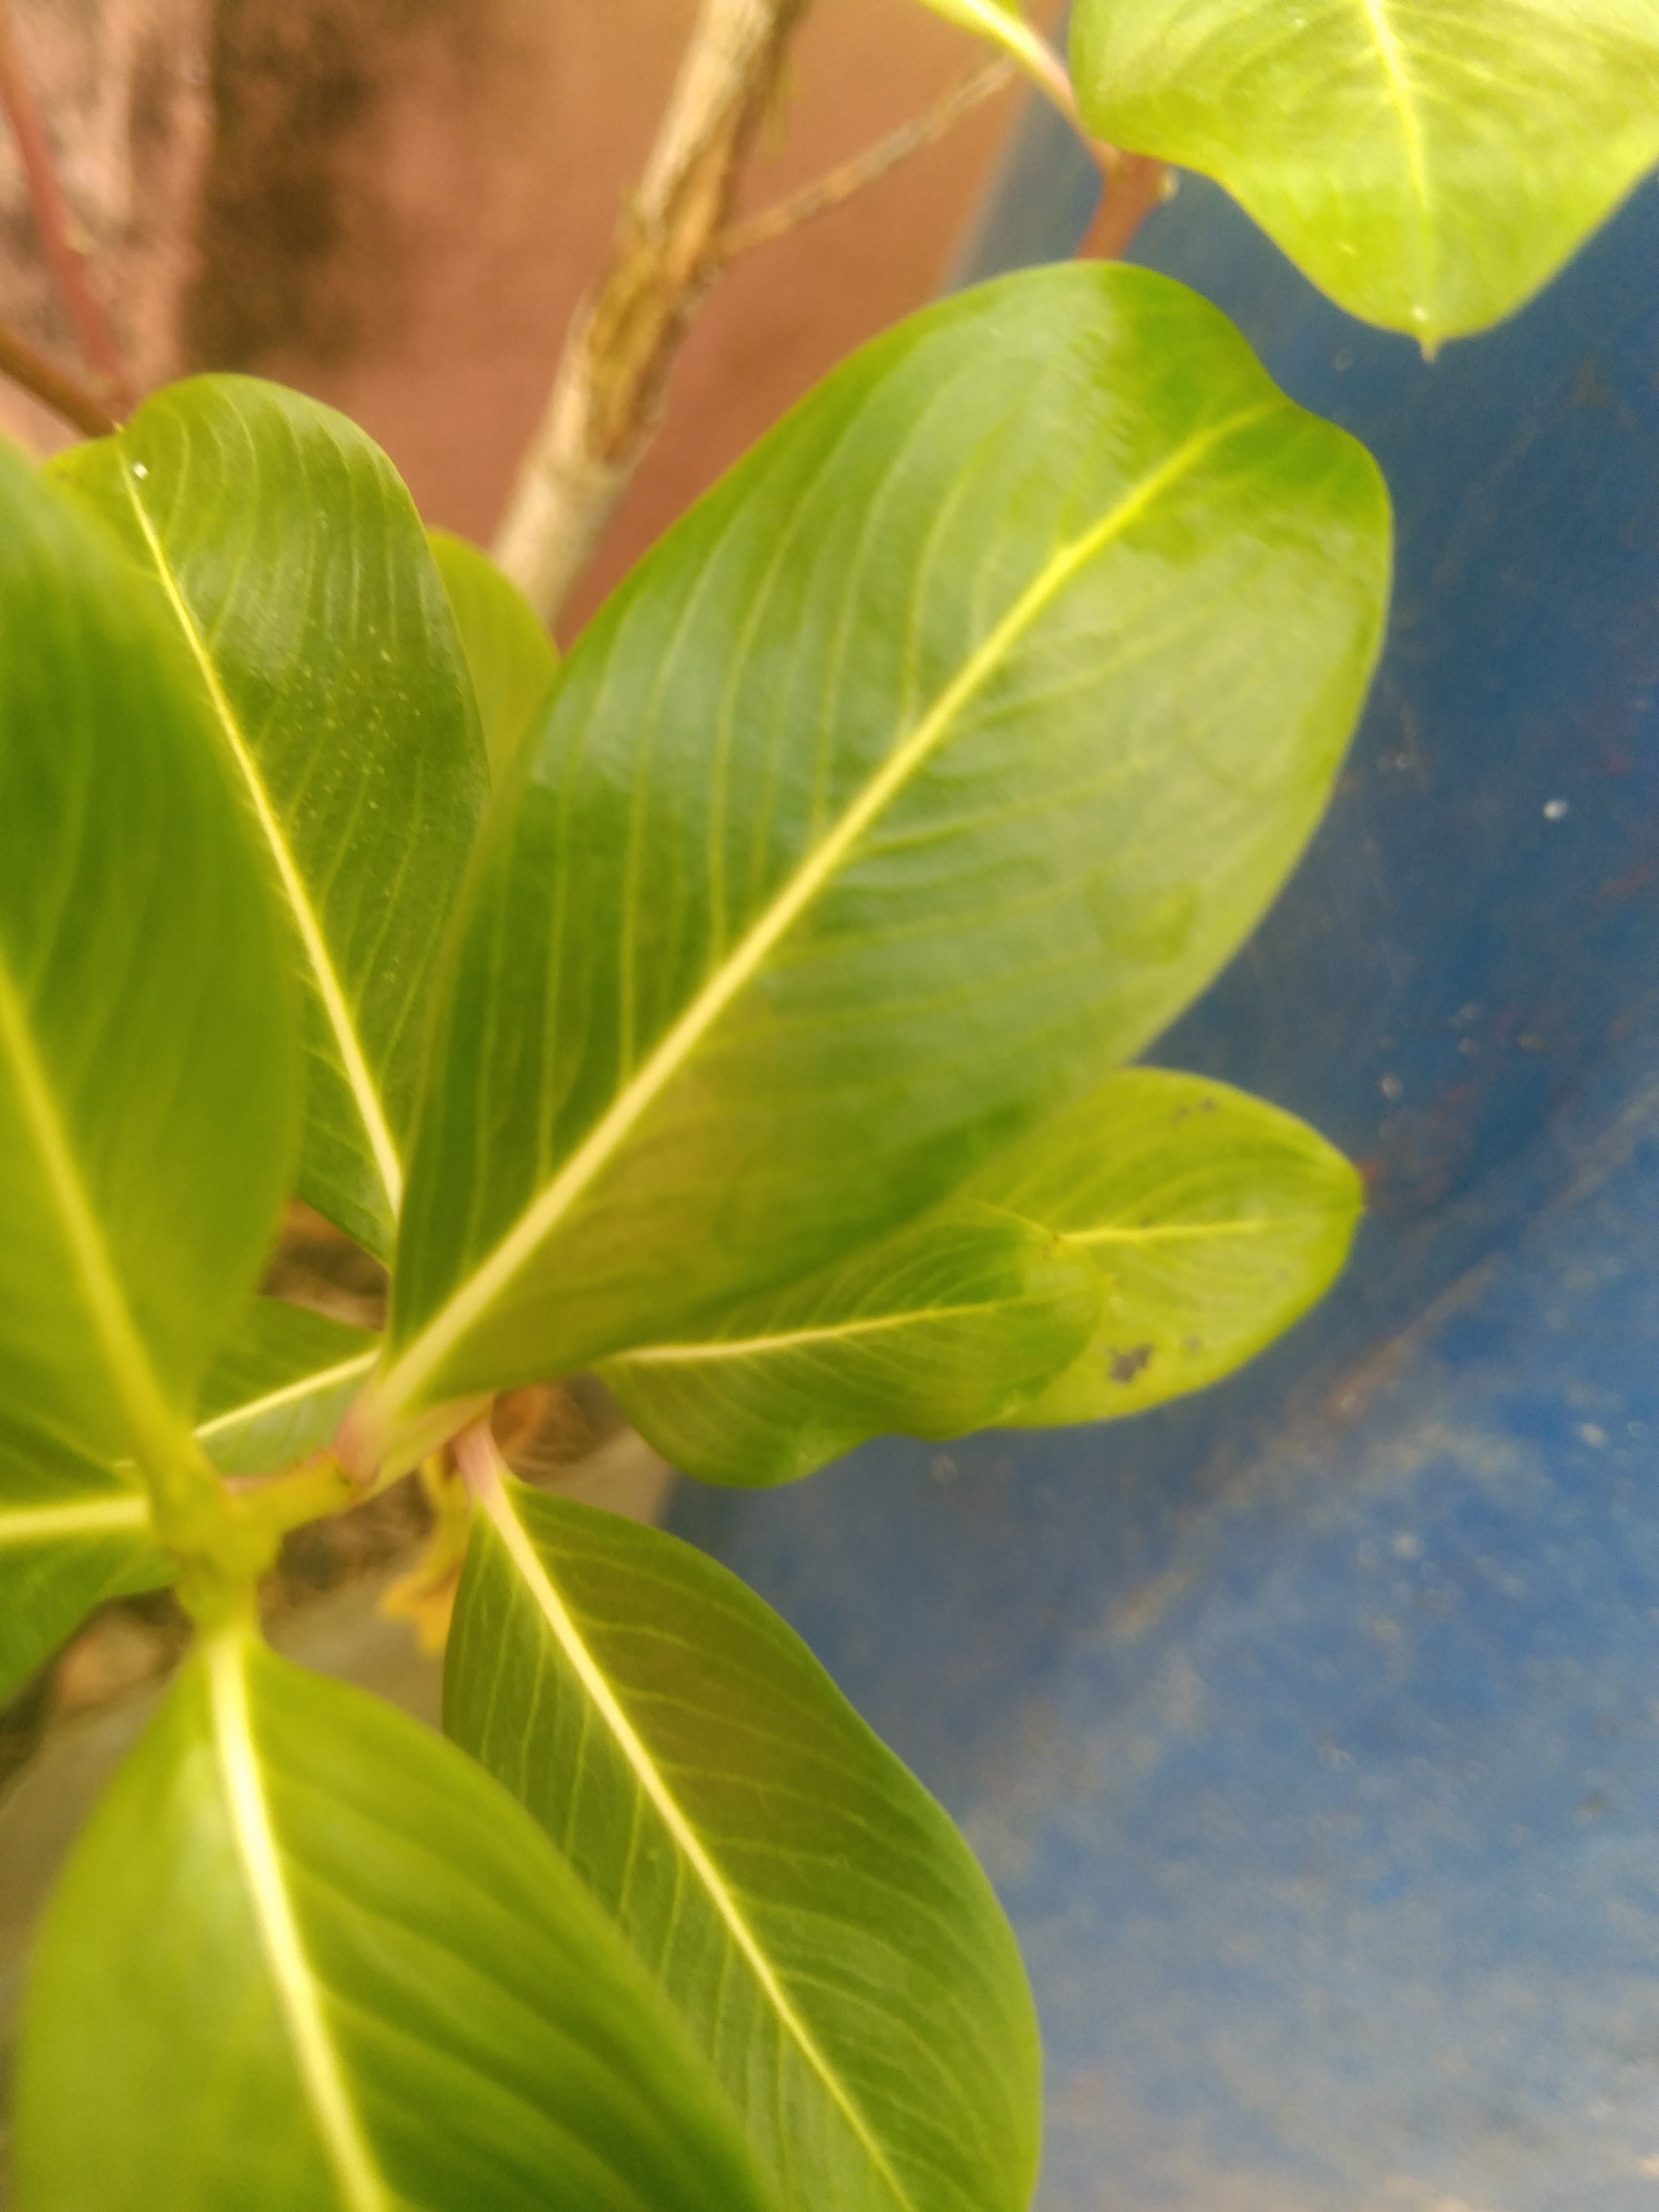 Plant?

rose periwinkle
